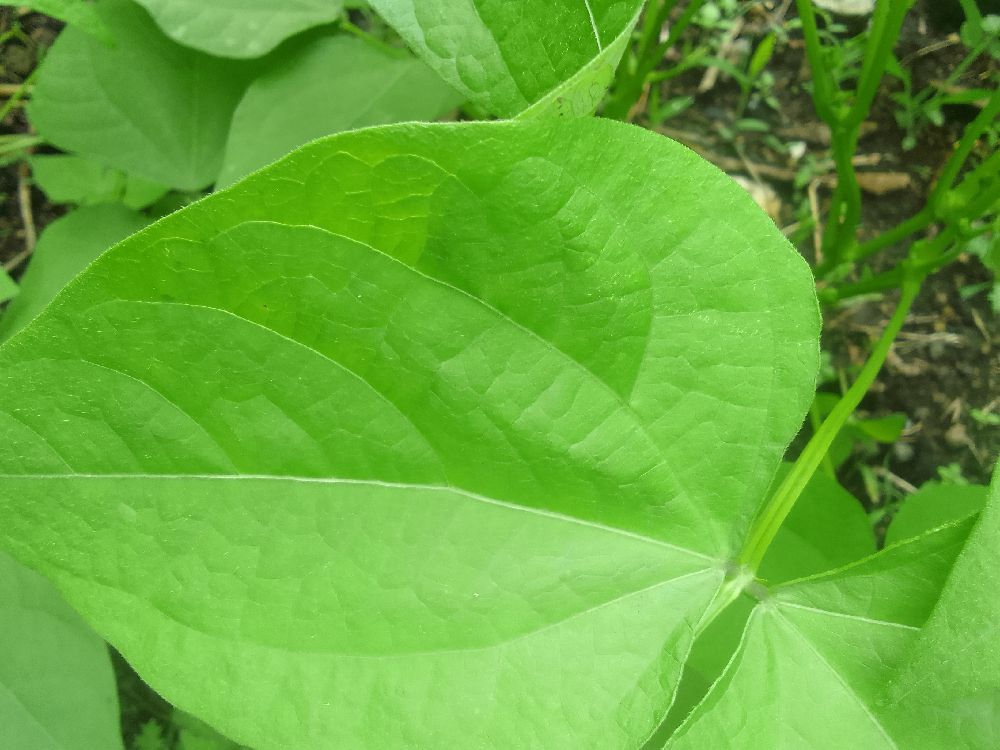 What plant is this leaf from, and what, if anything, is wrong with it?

common bean, healthy
